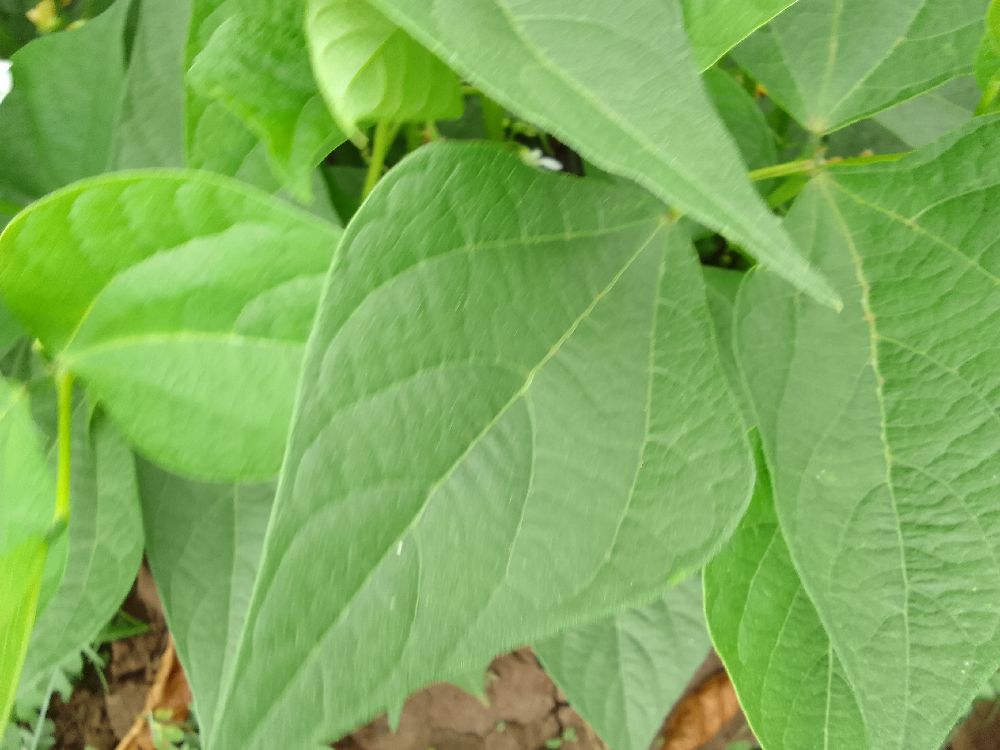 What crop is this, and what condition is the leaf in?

common bean, healthy
